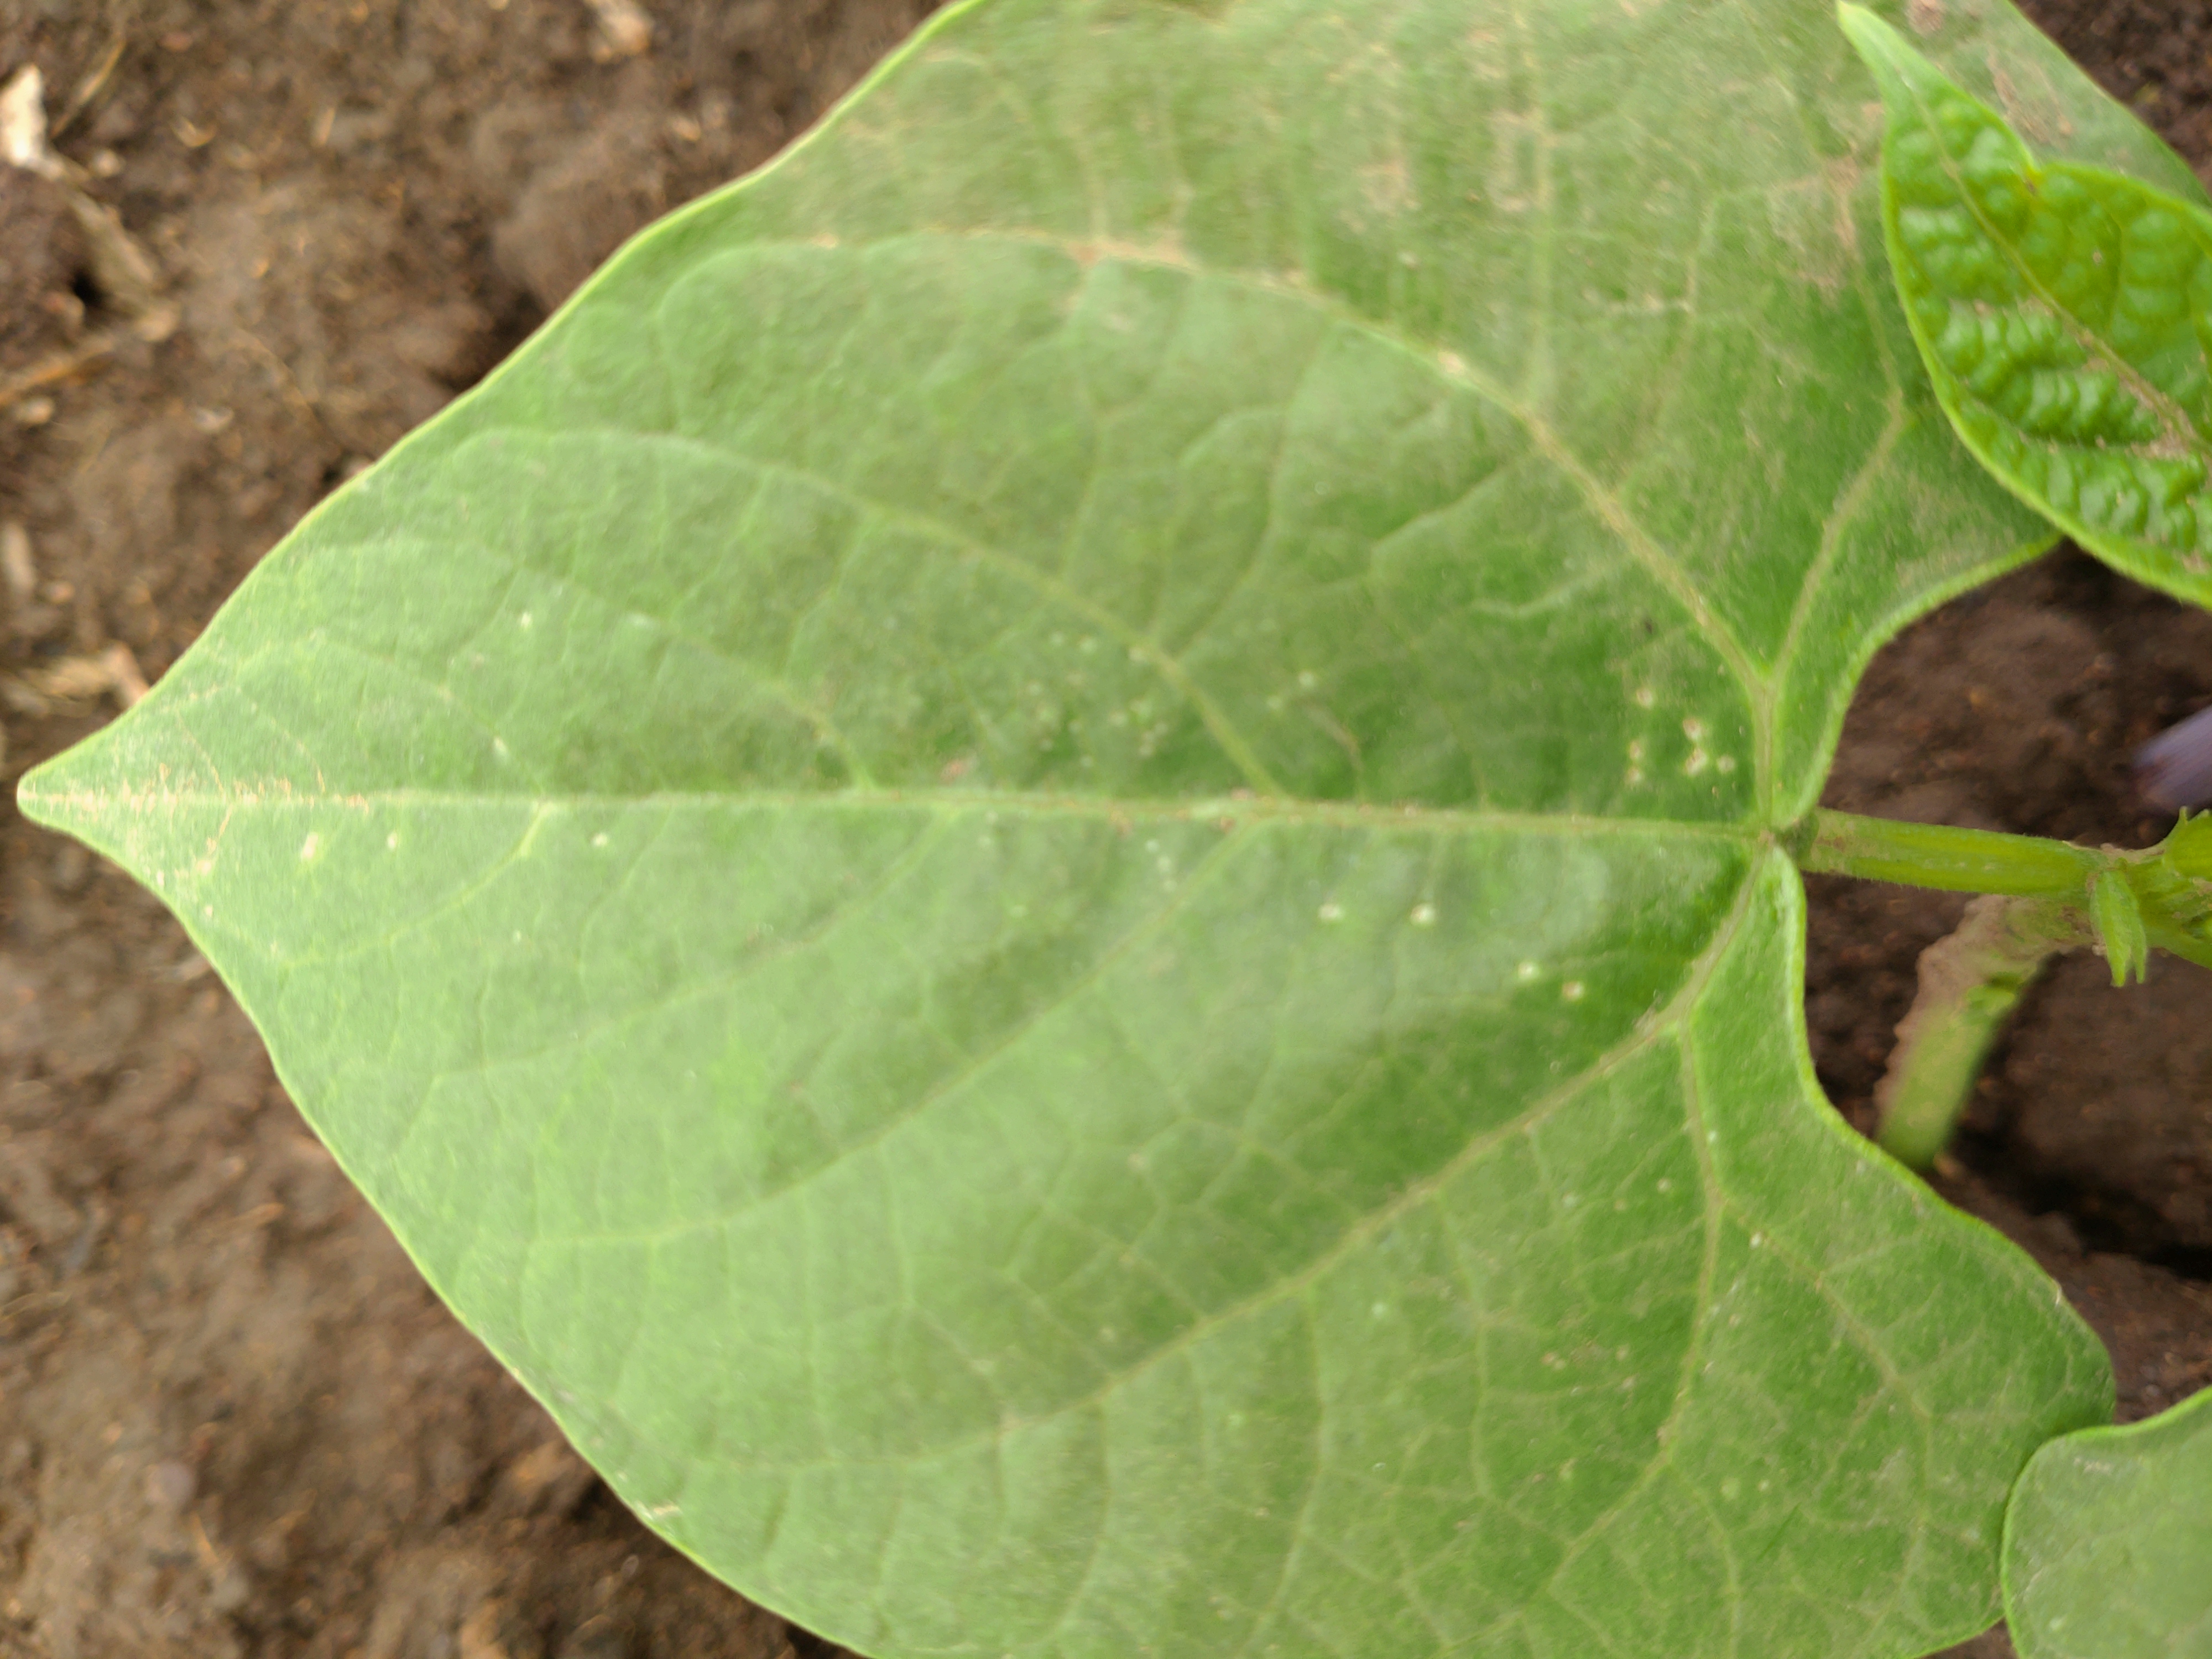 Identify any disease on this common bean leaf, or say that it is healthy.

healthy
